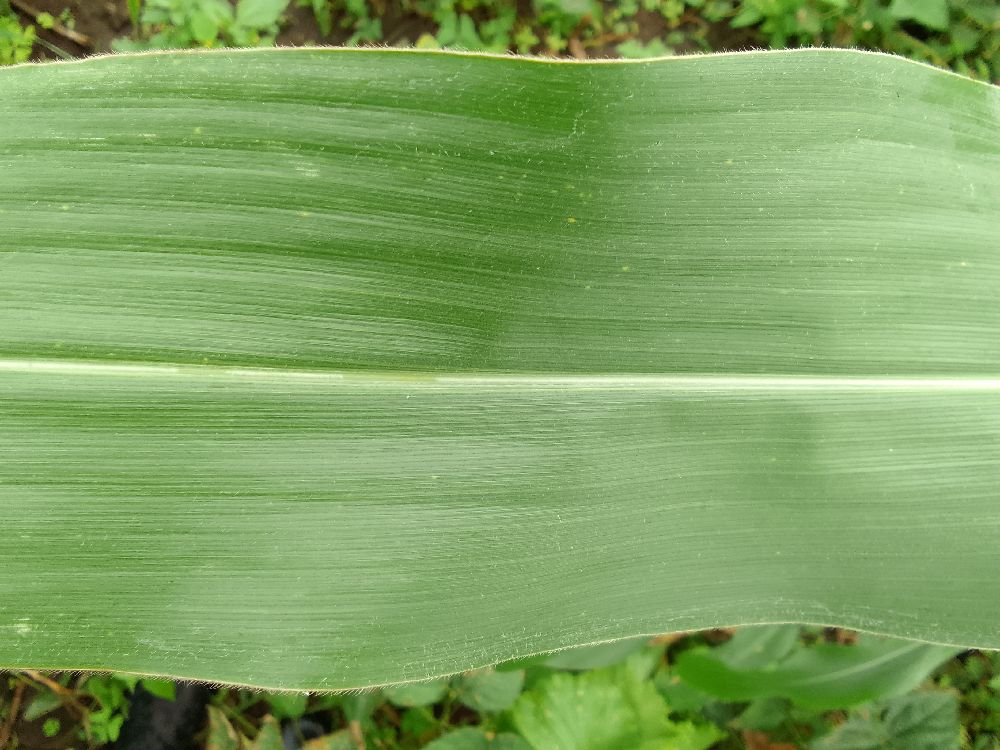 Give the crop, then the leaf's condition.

maize, healthy
